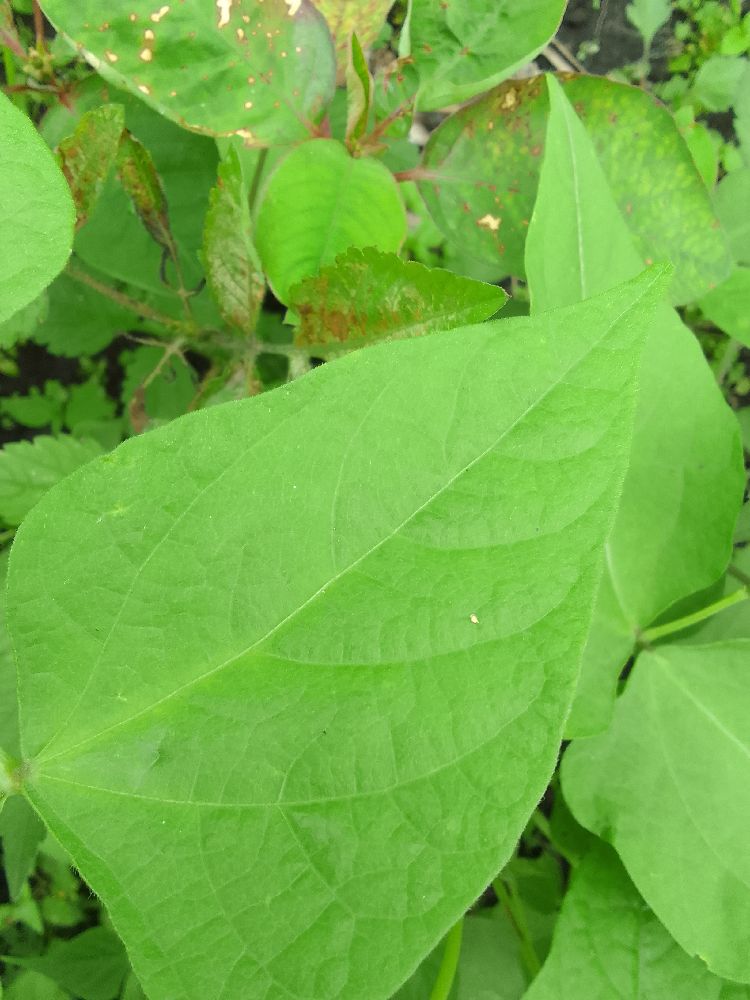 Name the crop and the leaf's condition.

common bean, healthy
